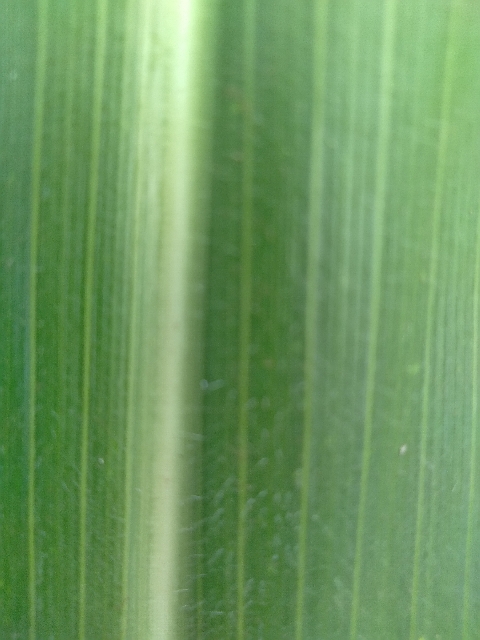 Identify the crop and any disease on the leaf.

maize, healthy
